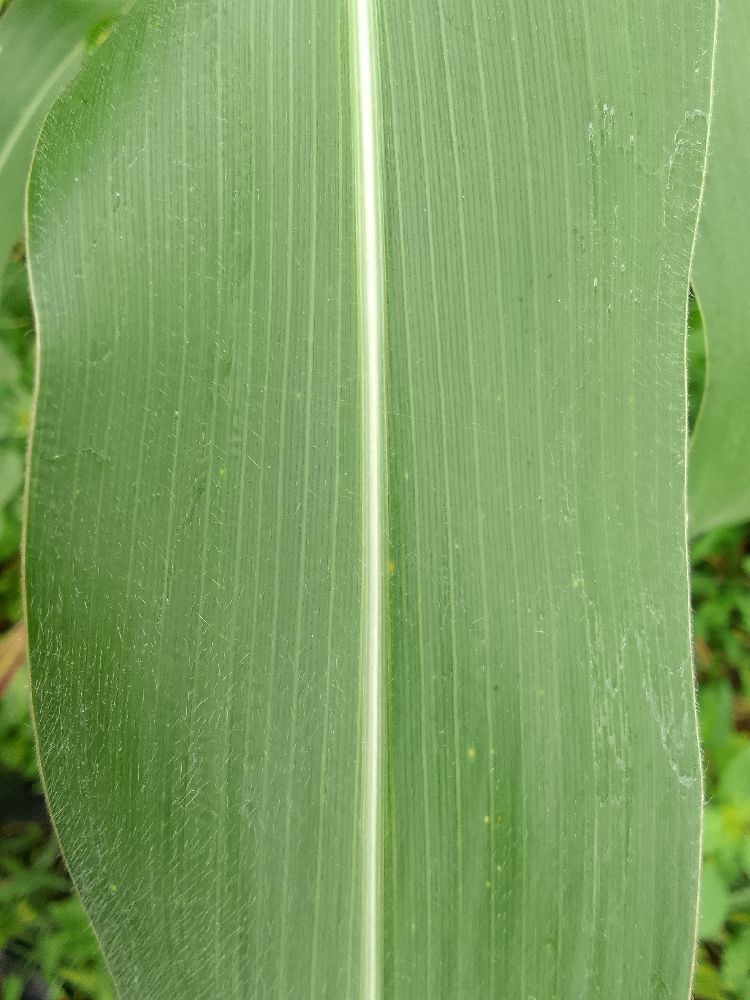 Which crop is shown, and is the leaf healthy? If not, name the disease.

maize, healthy
